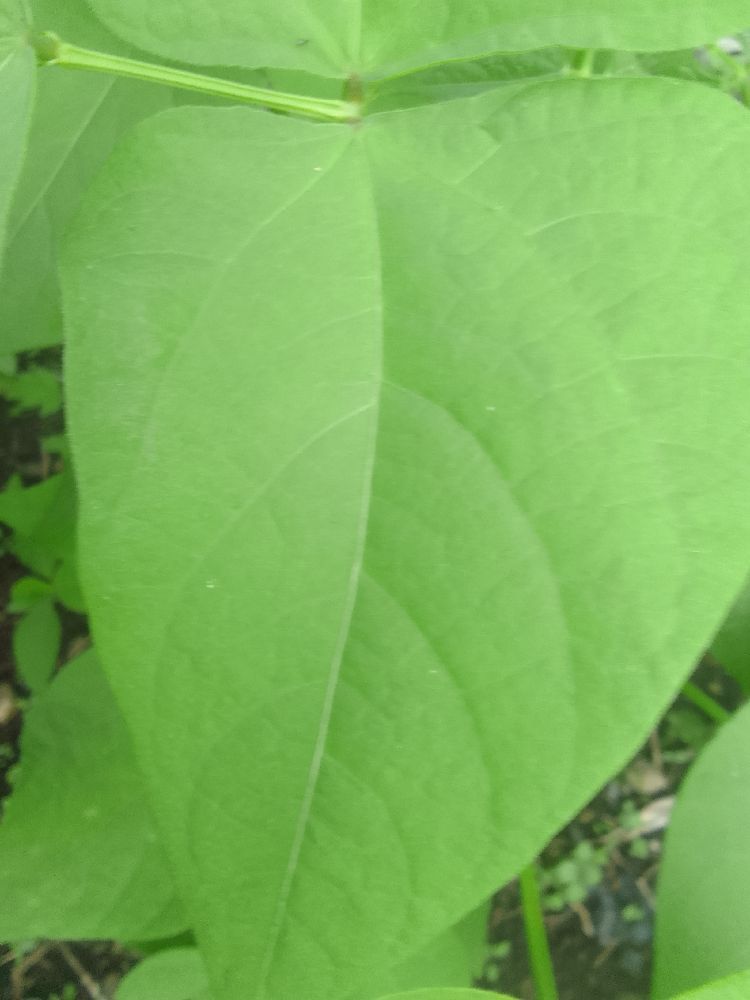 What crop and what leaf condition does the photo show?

common bean, healthy
